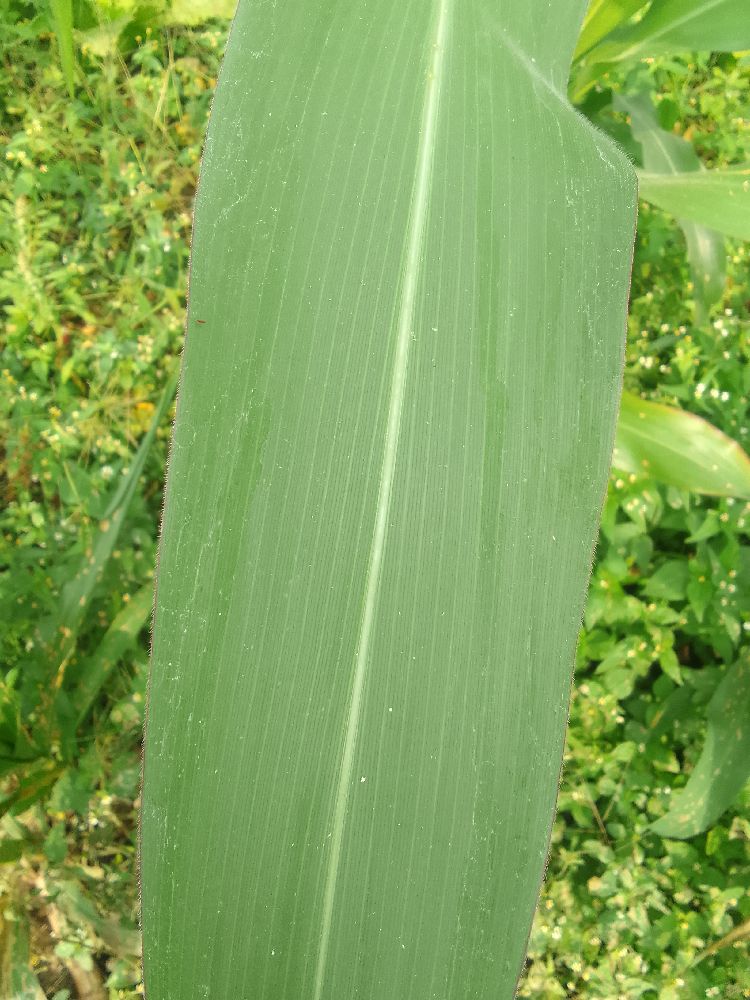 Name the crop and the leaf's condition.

maize, healthy
